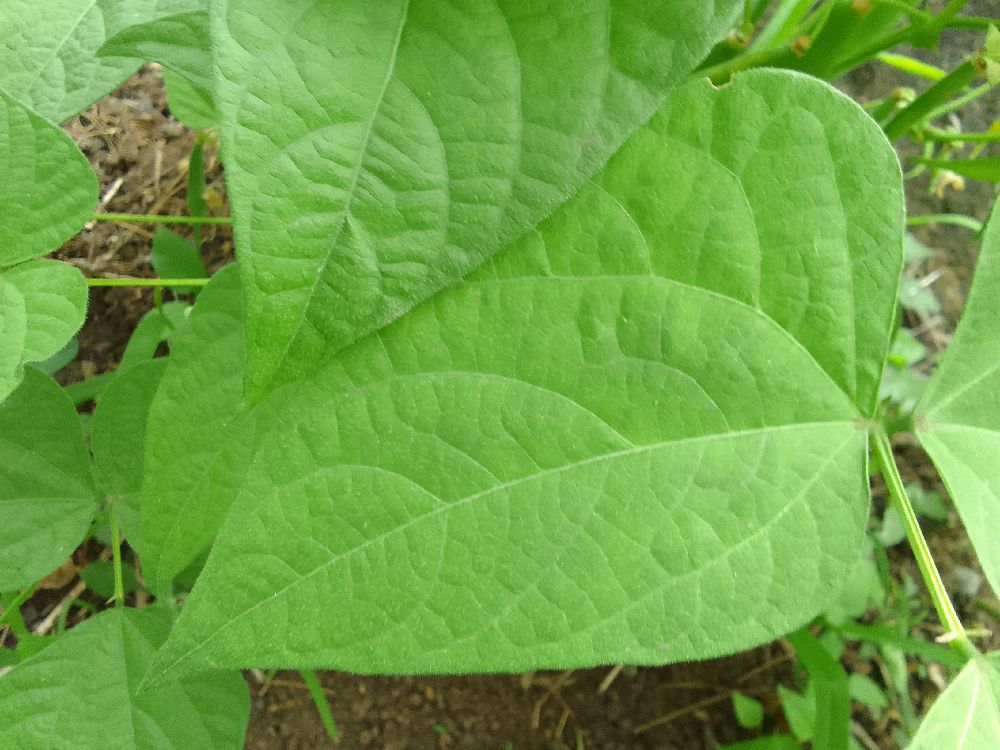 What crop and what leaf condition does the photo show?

common bean, healthy
